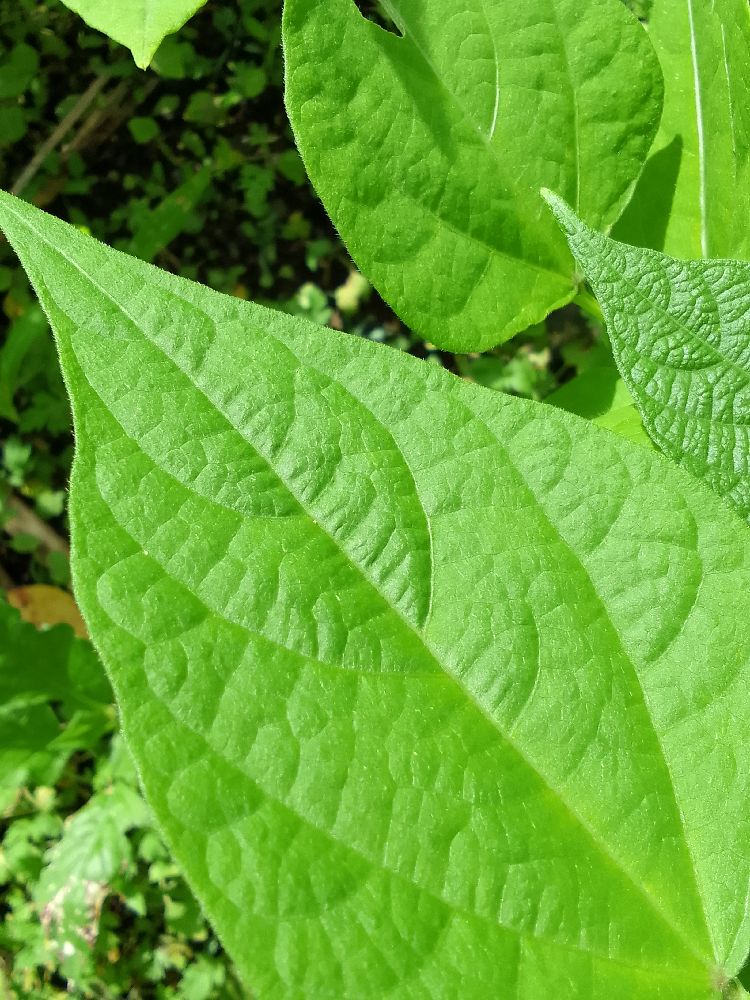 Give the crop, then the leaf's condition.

common bean, healthy
